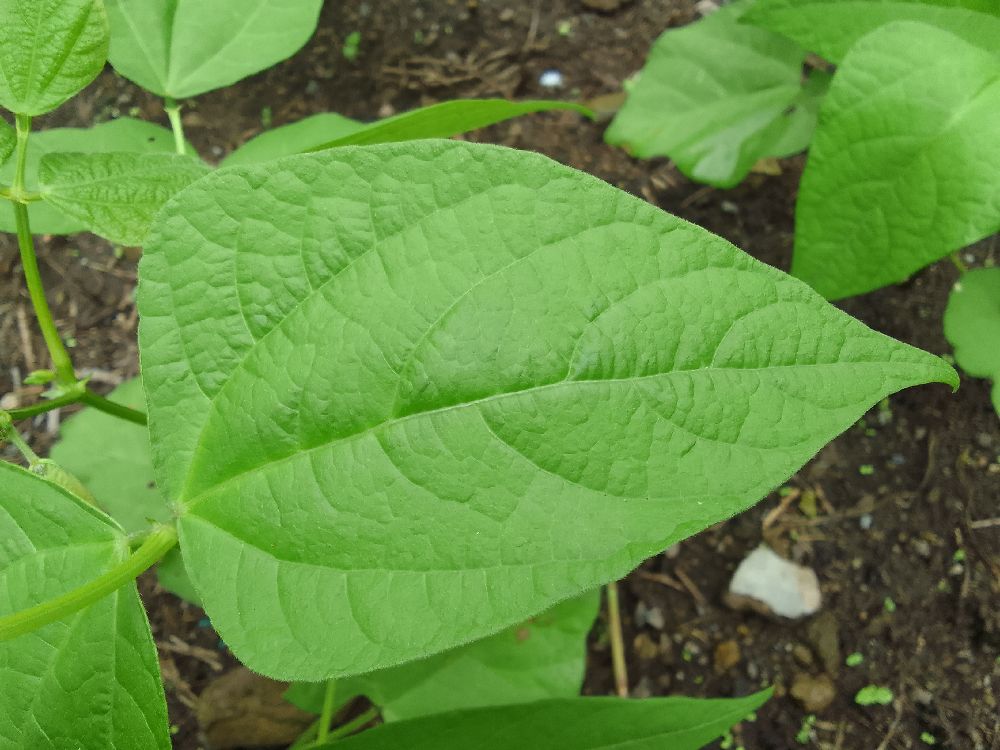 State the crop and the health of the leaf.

common bean, healthy
